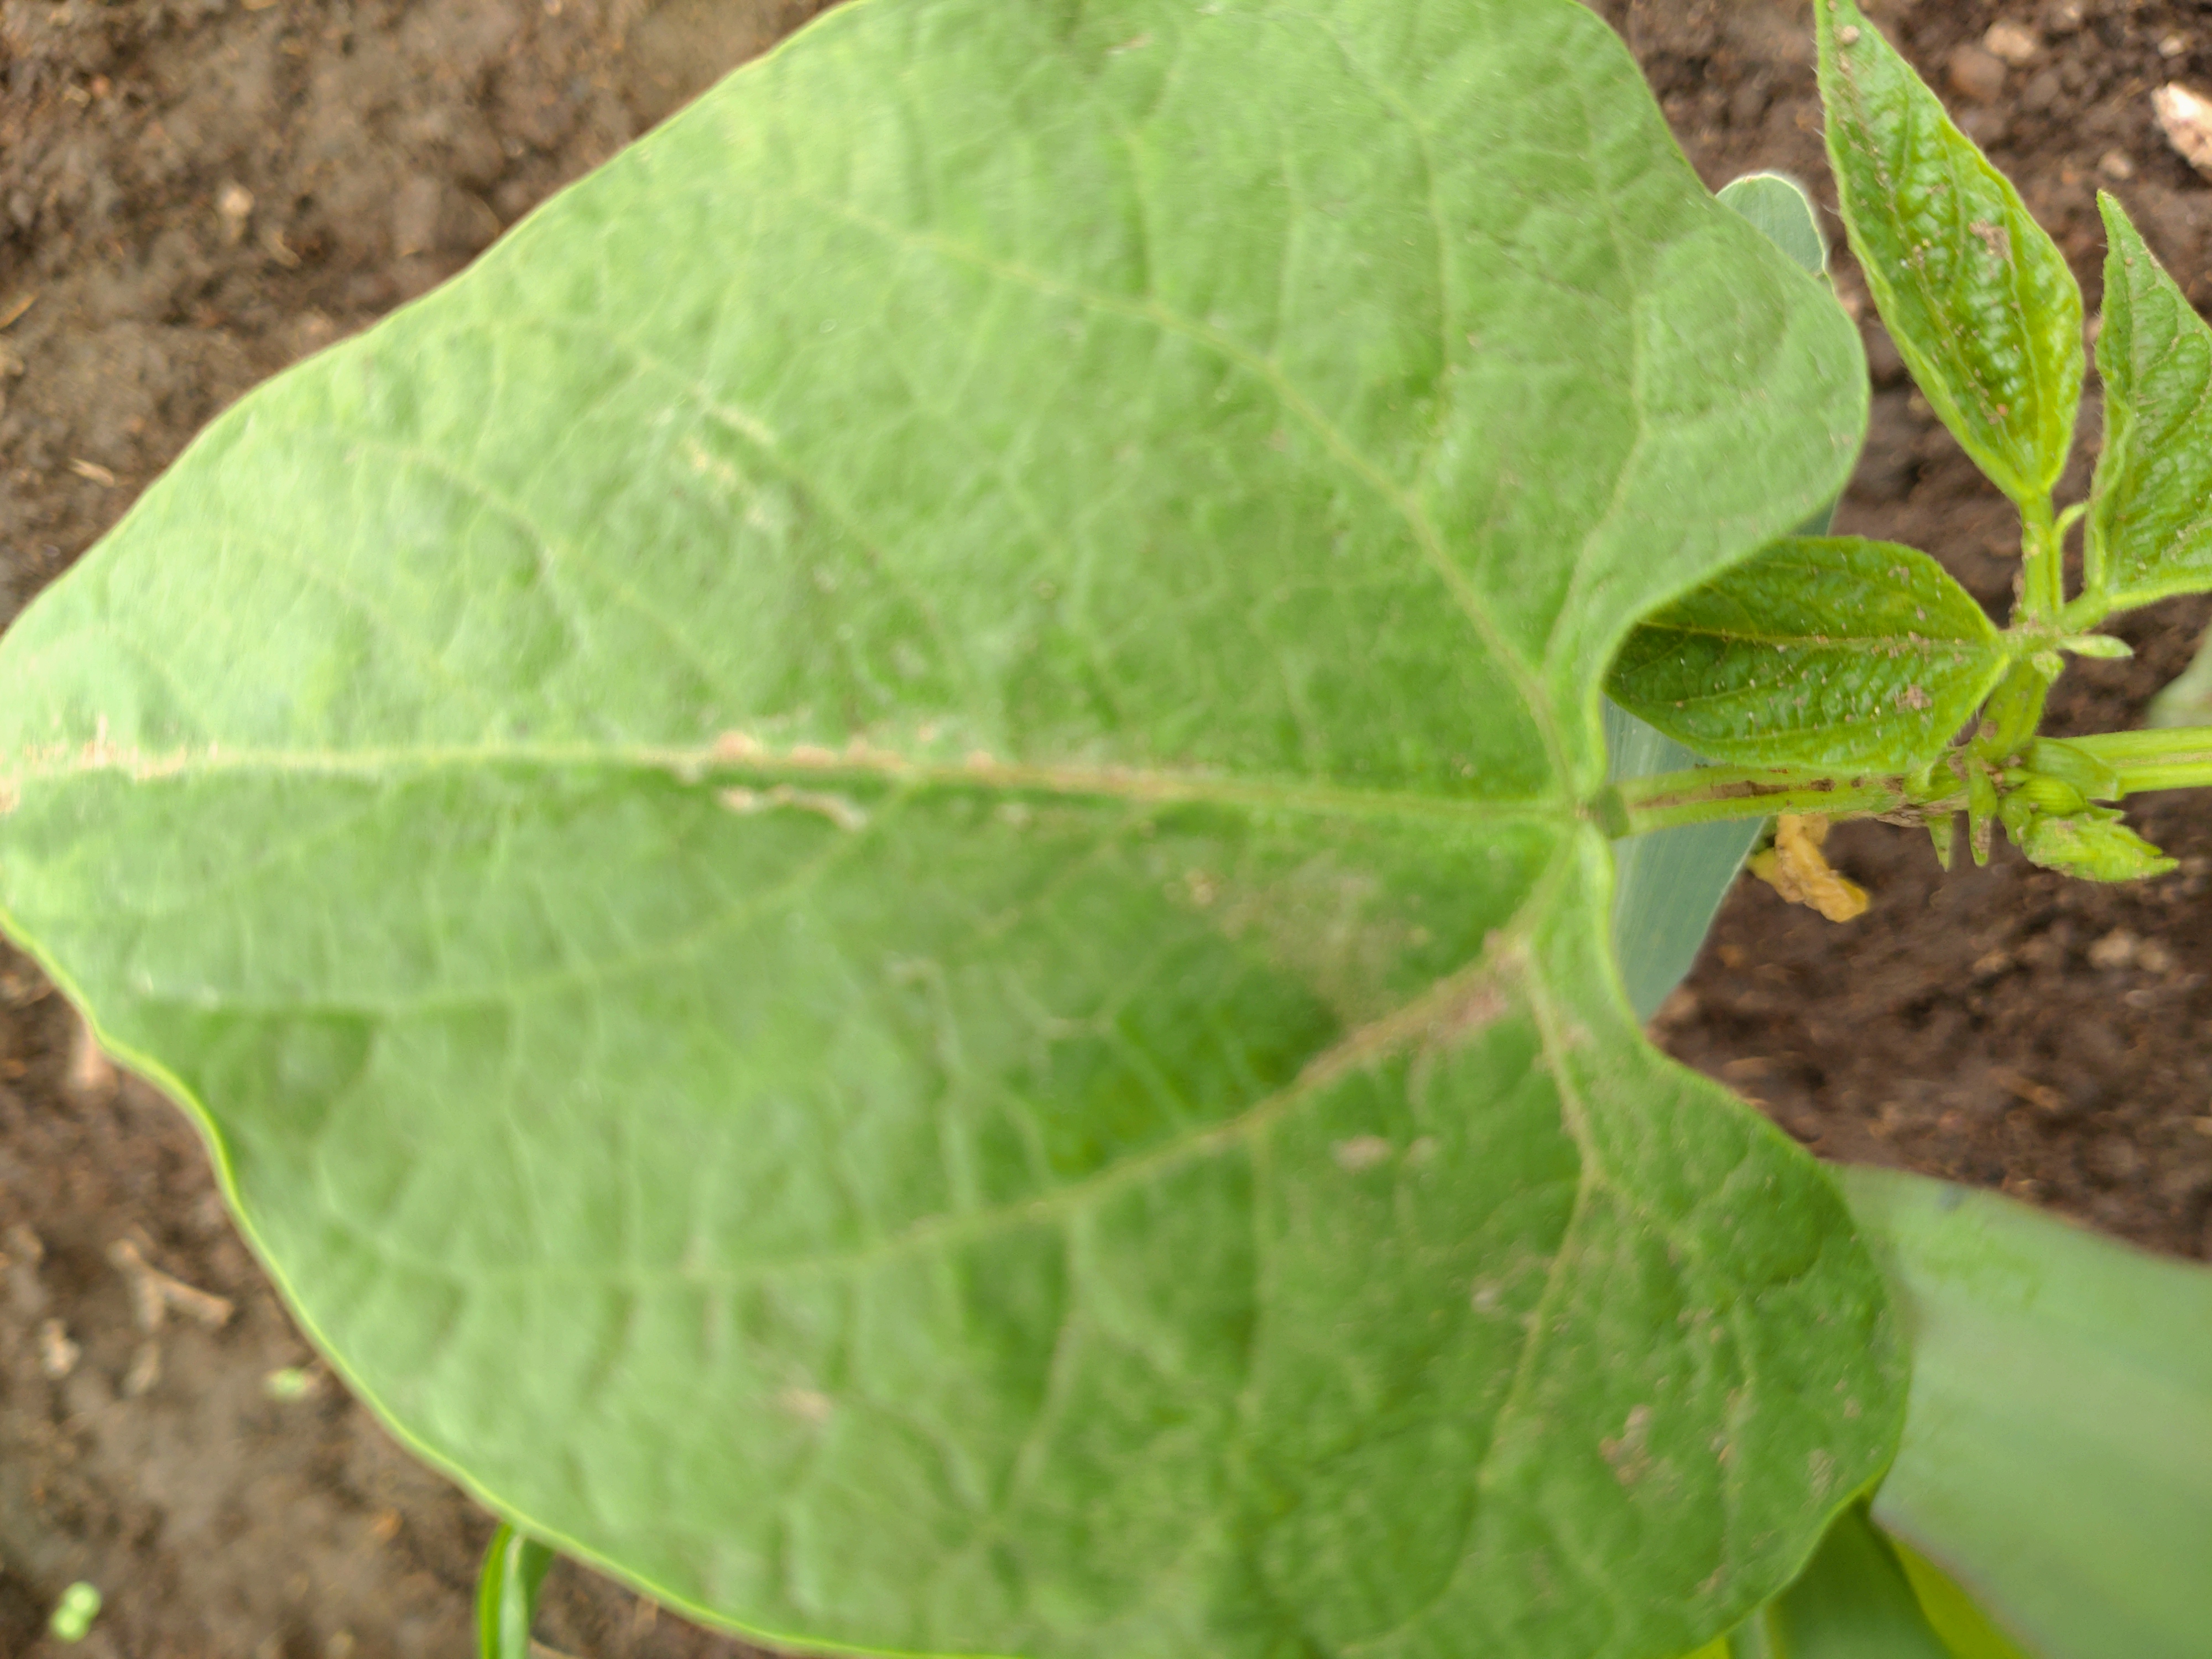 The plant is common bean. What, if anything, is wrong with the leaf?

healthy
